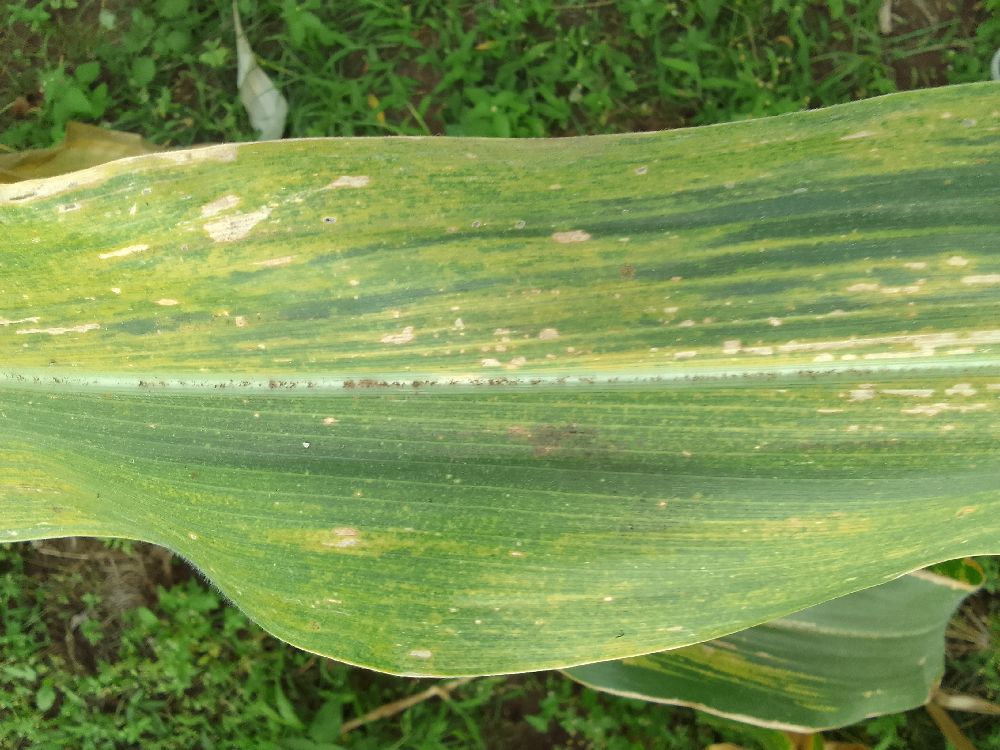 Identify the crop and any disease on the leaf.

maize, maize lethal necrosis
